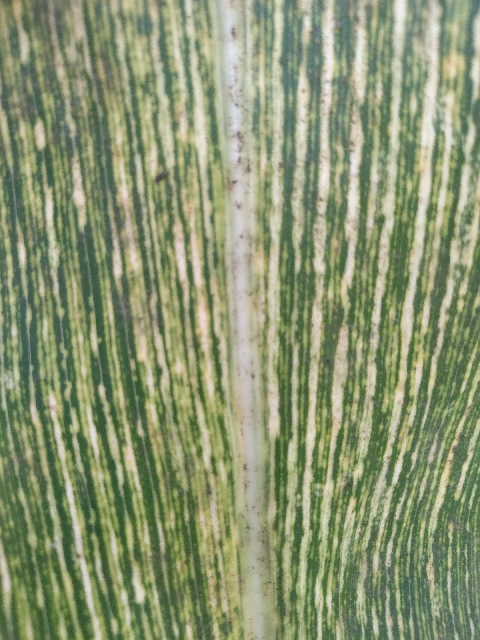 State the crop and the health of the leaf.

maize, maize streak virus
